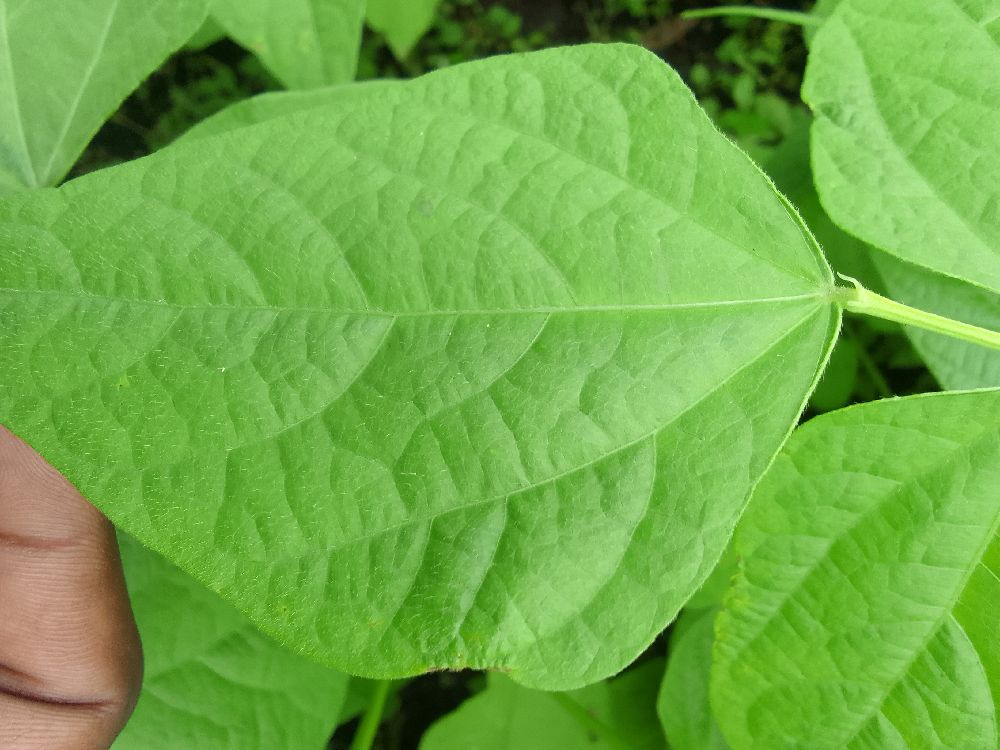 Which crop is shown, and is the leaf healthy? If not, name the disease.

common bean, healthy
